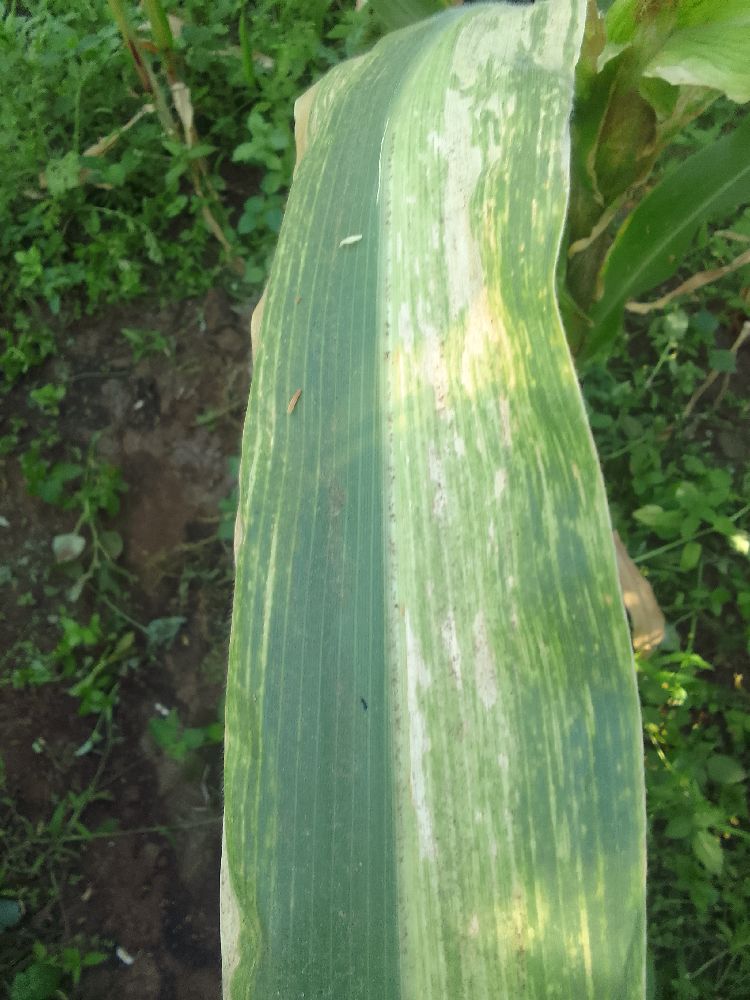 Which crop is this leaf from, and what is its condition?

maize, maize lethal necrosis
